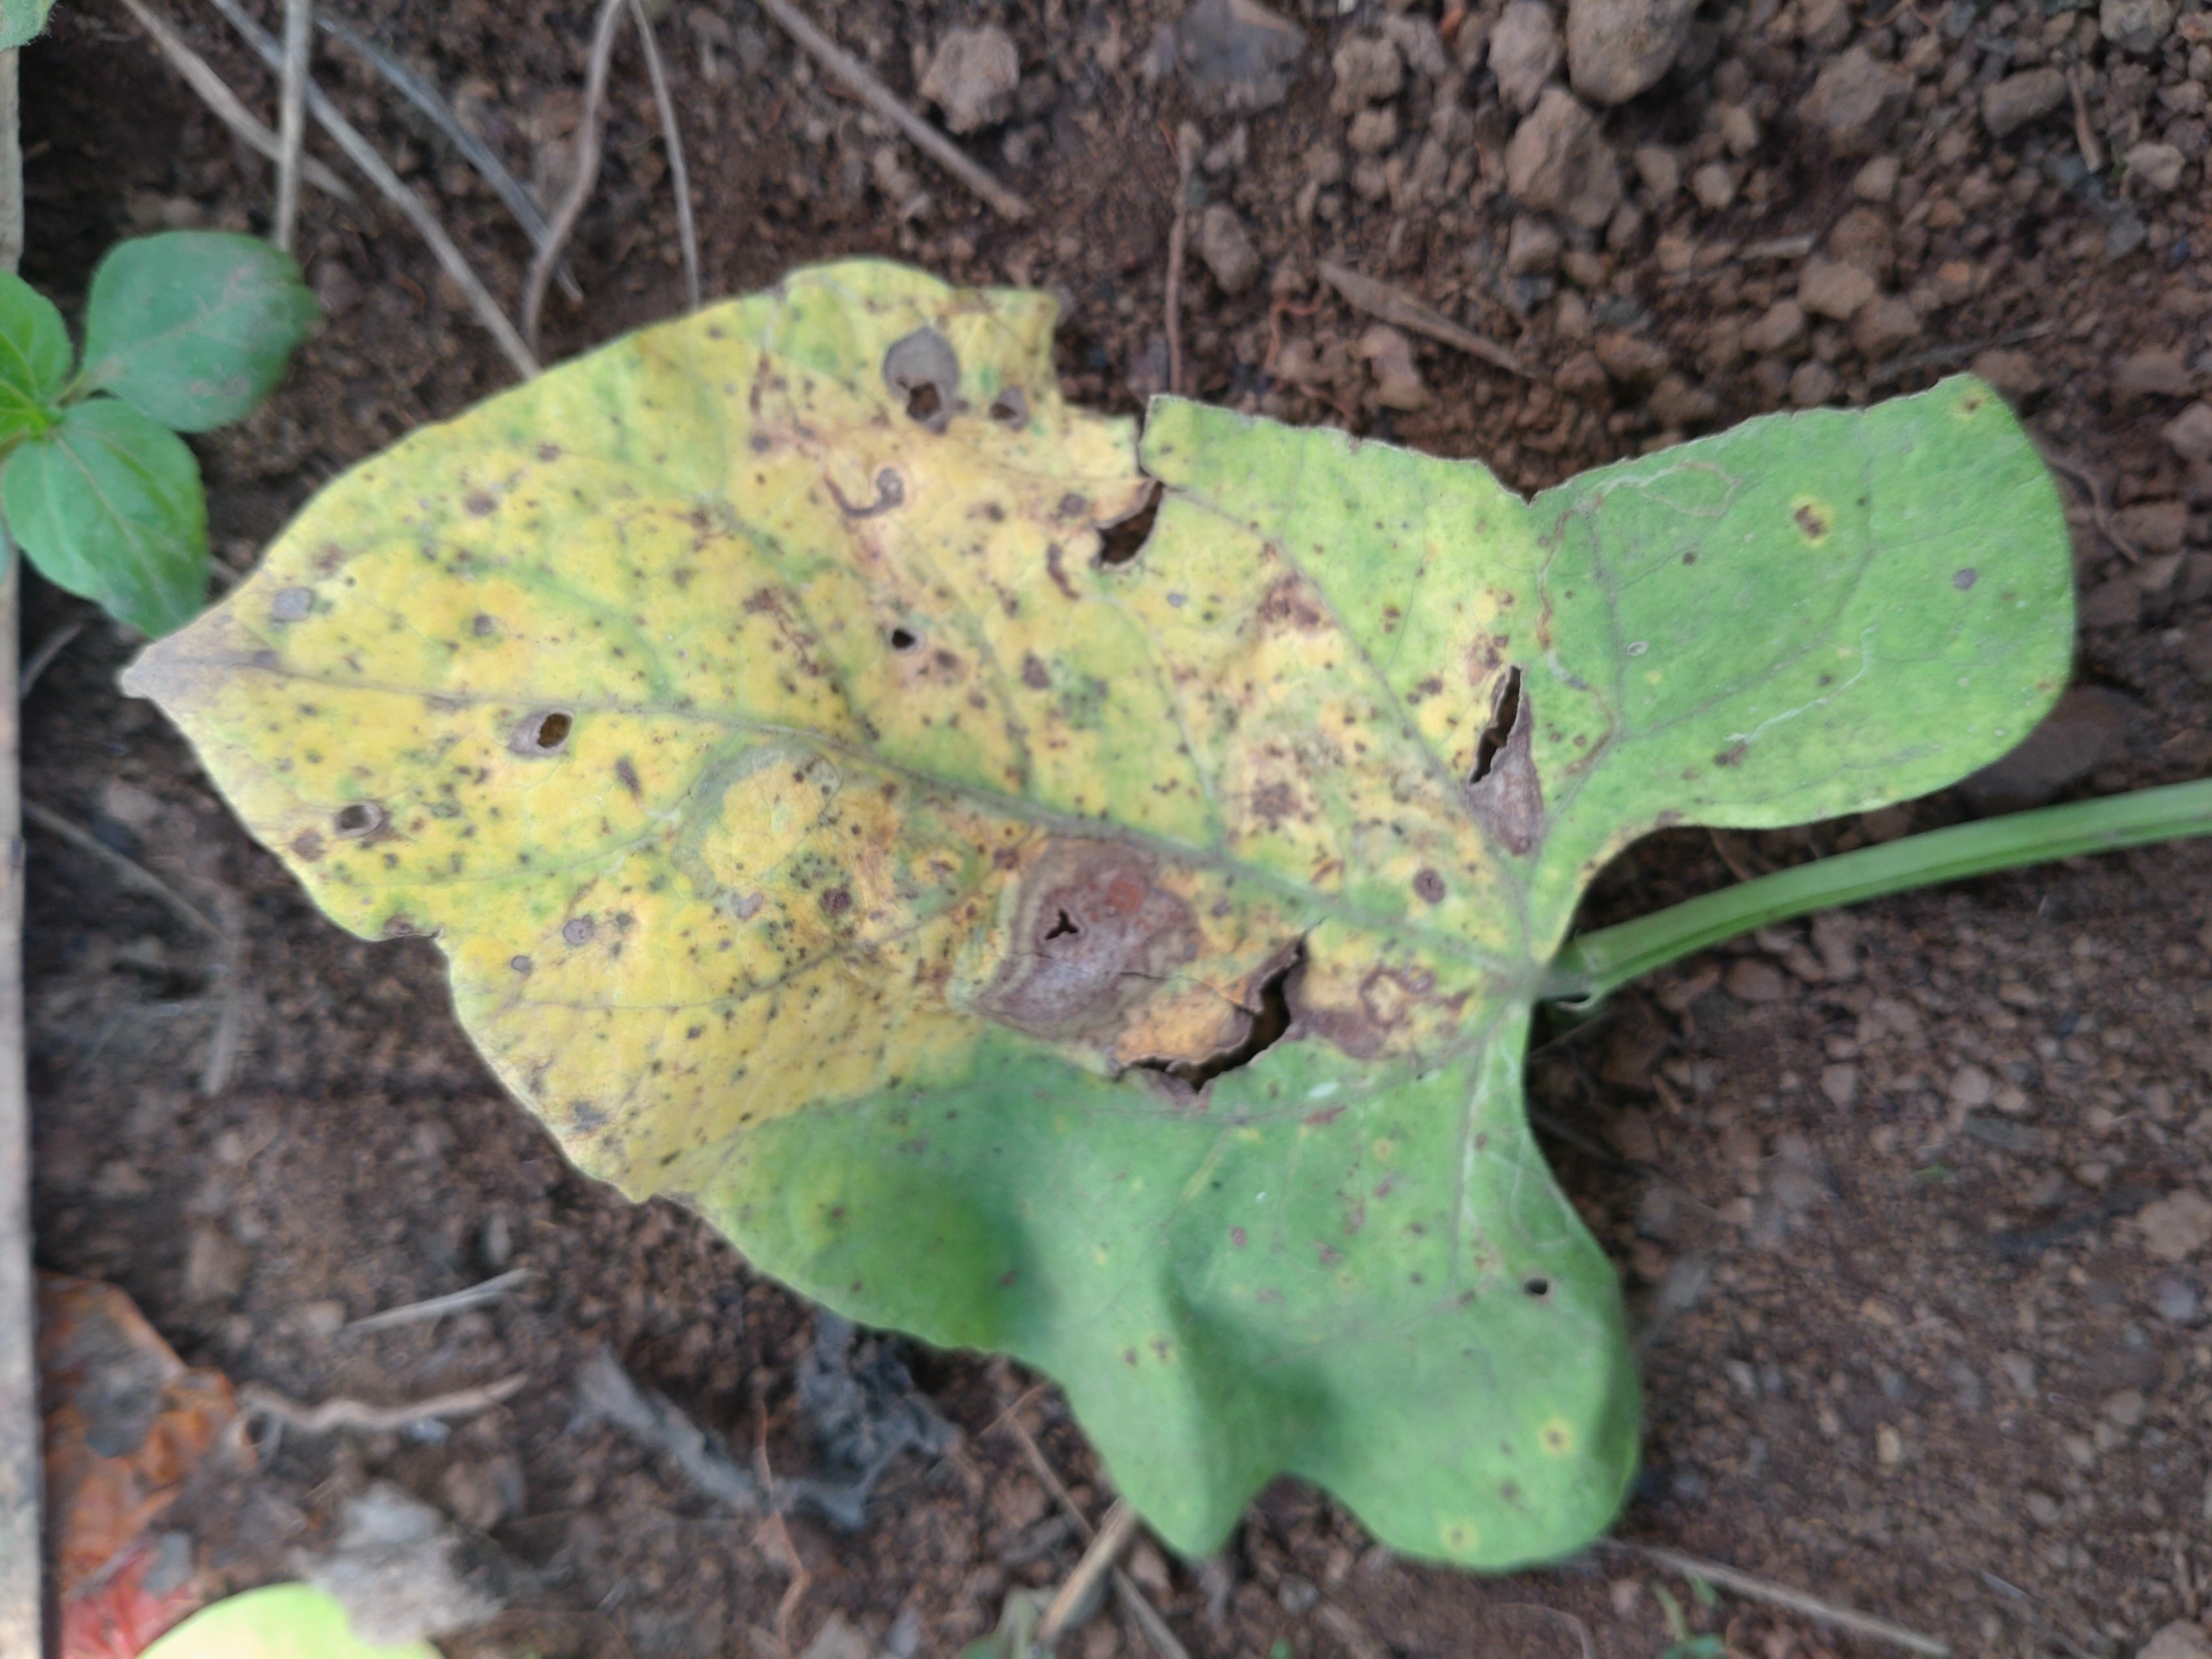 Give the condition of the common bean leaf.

rust
